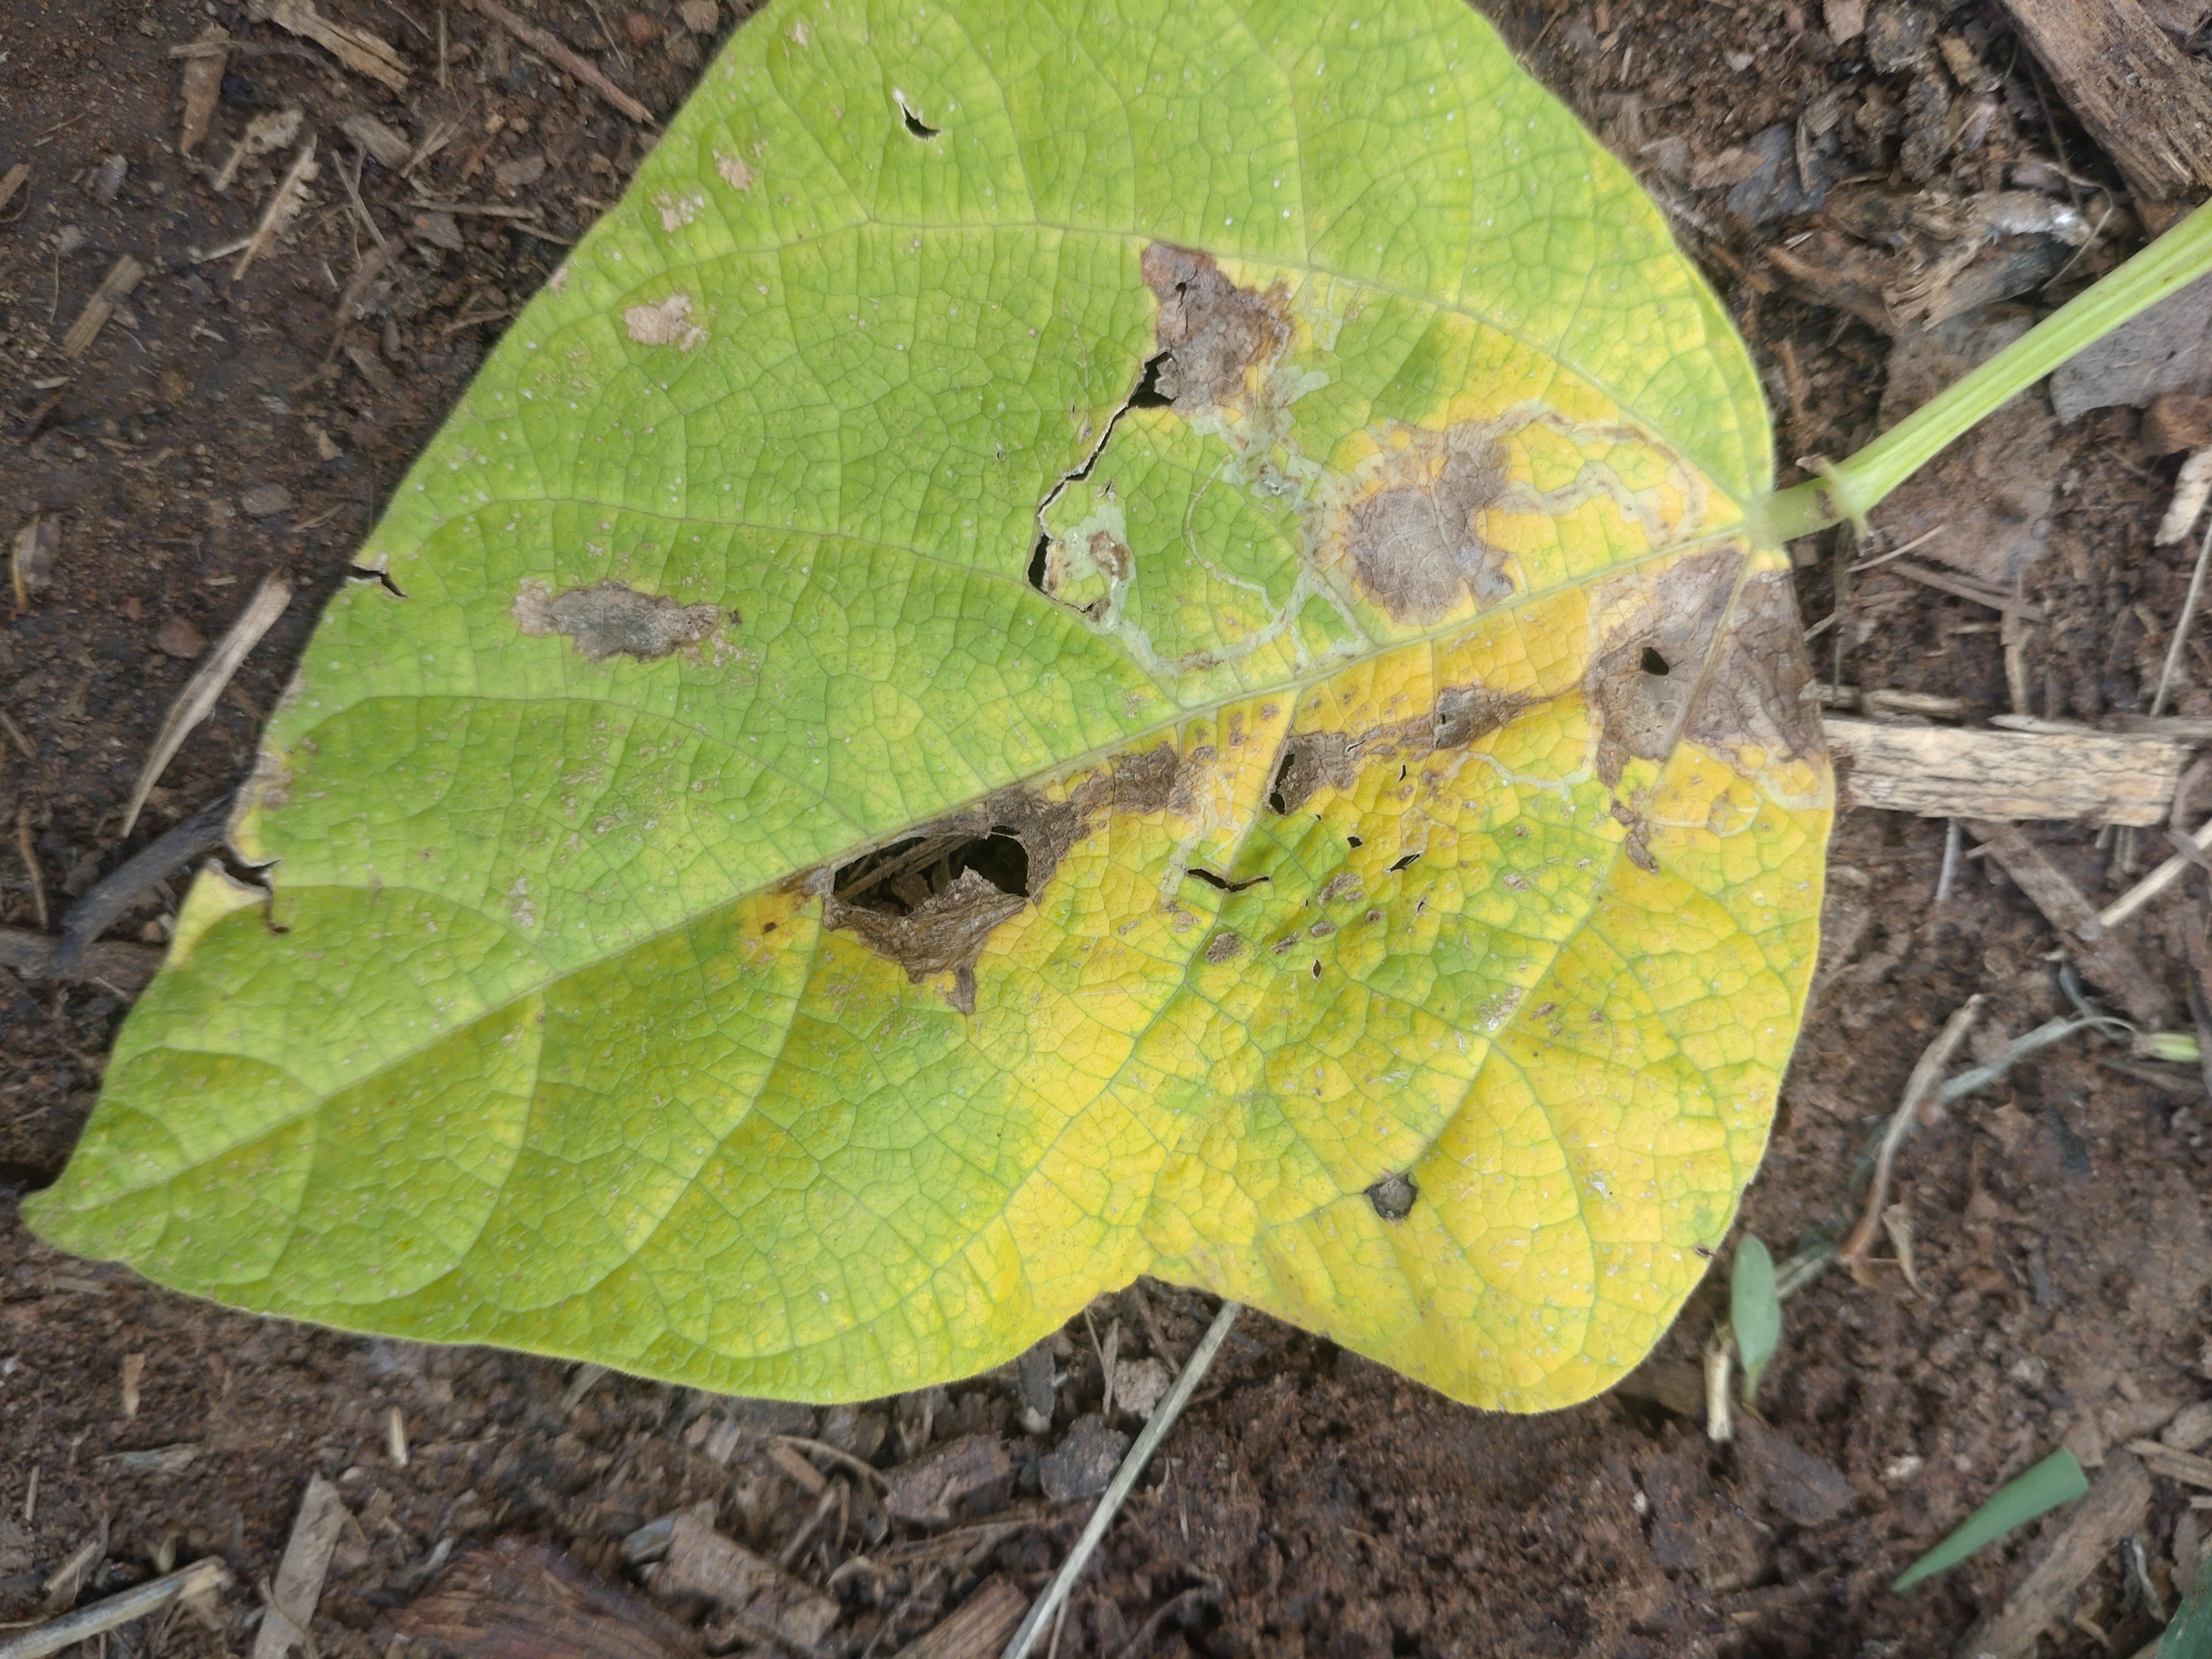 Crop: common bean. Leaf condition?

anthracnose
